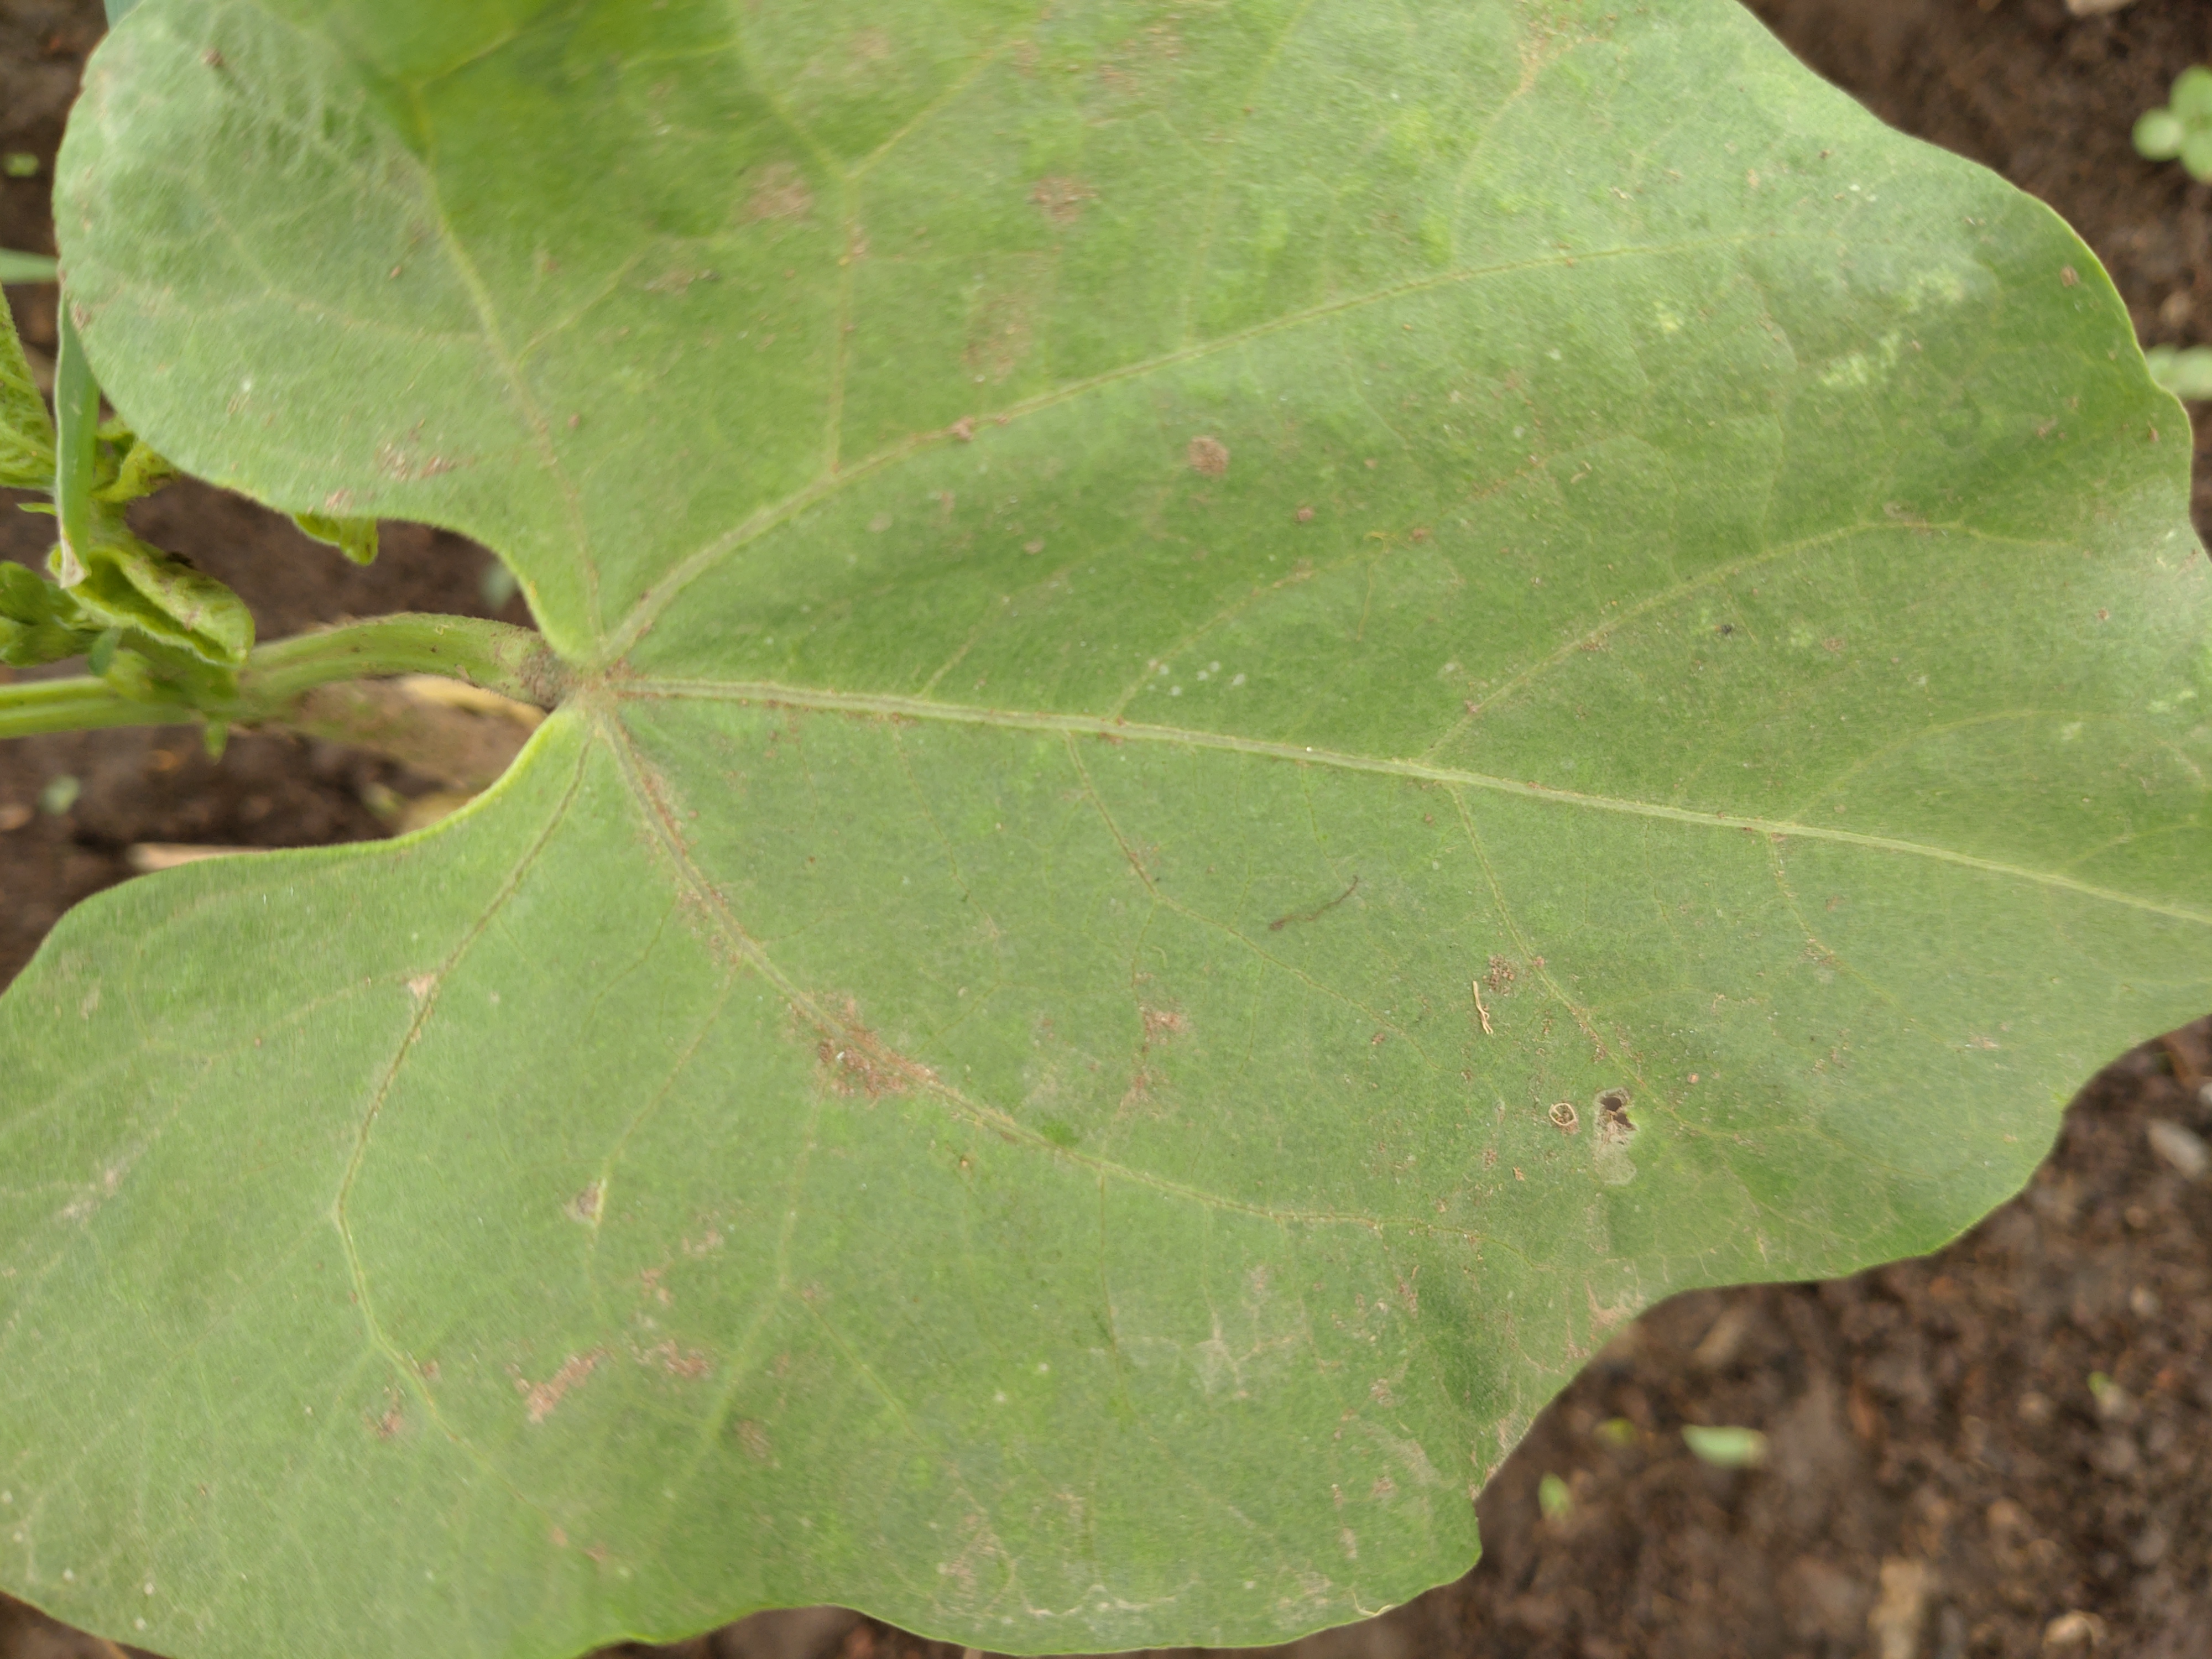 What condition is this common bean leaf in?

healthy
